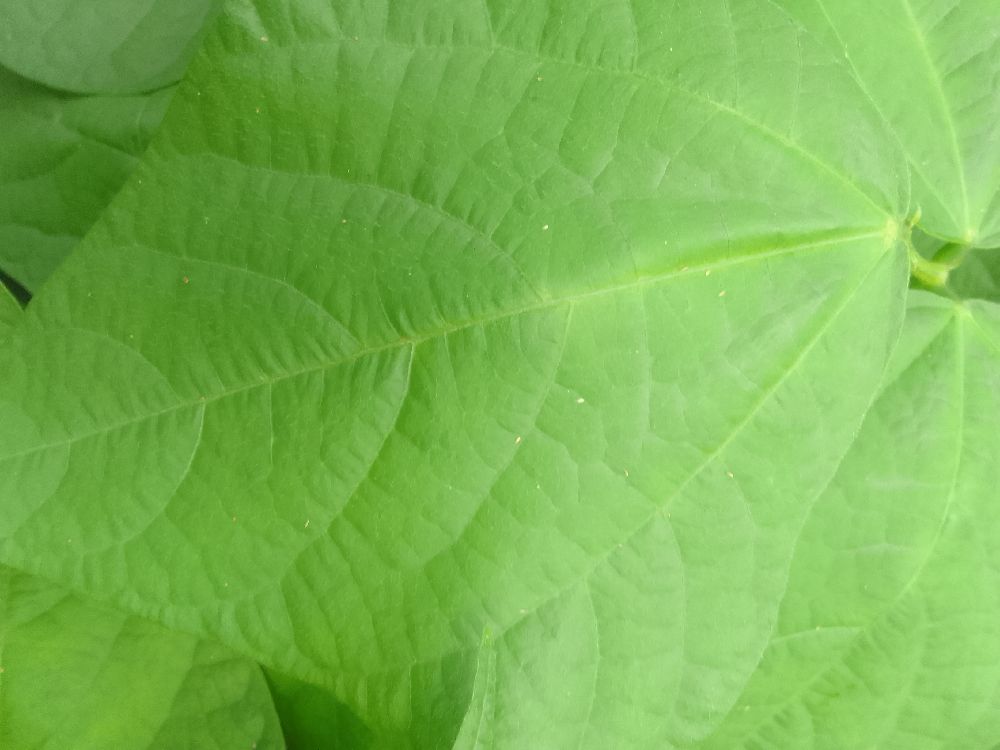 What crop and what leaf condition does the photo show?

common bean, healthy
